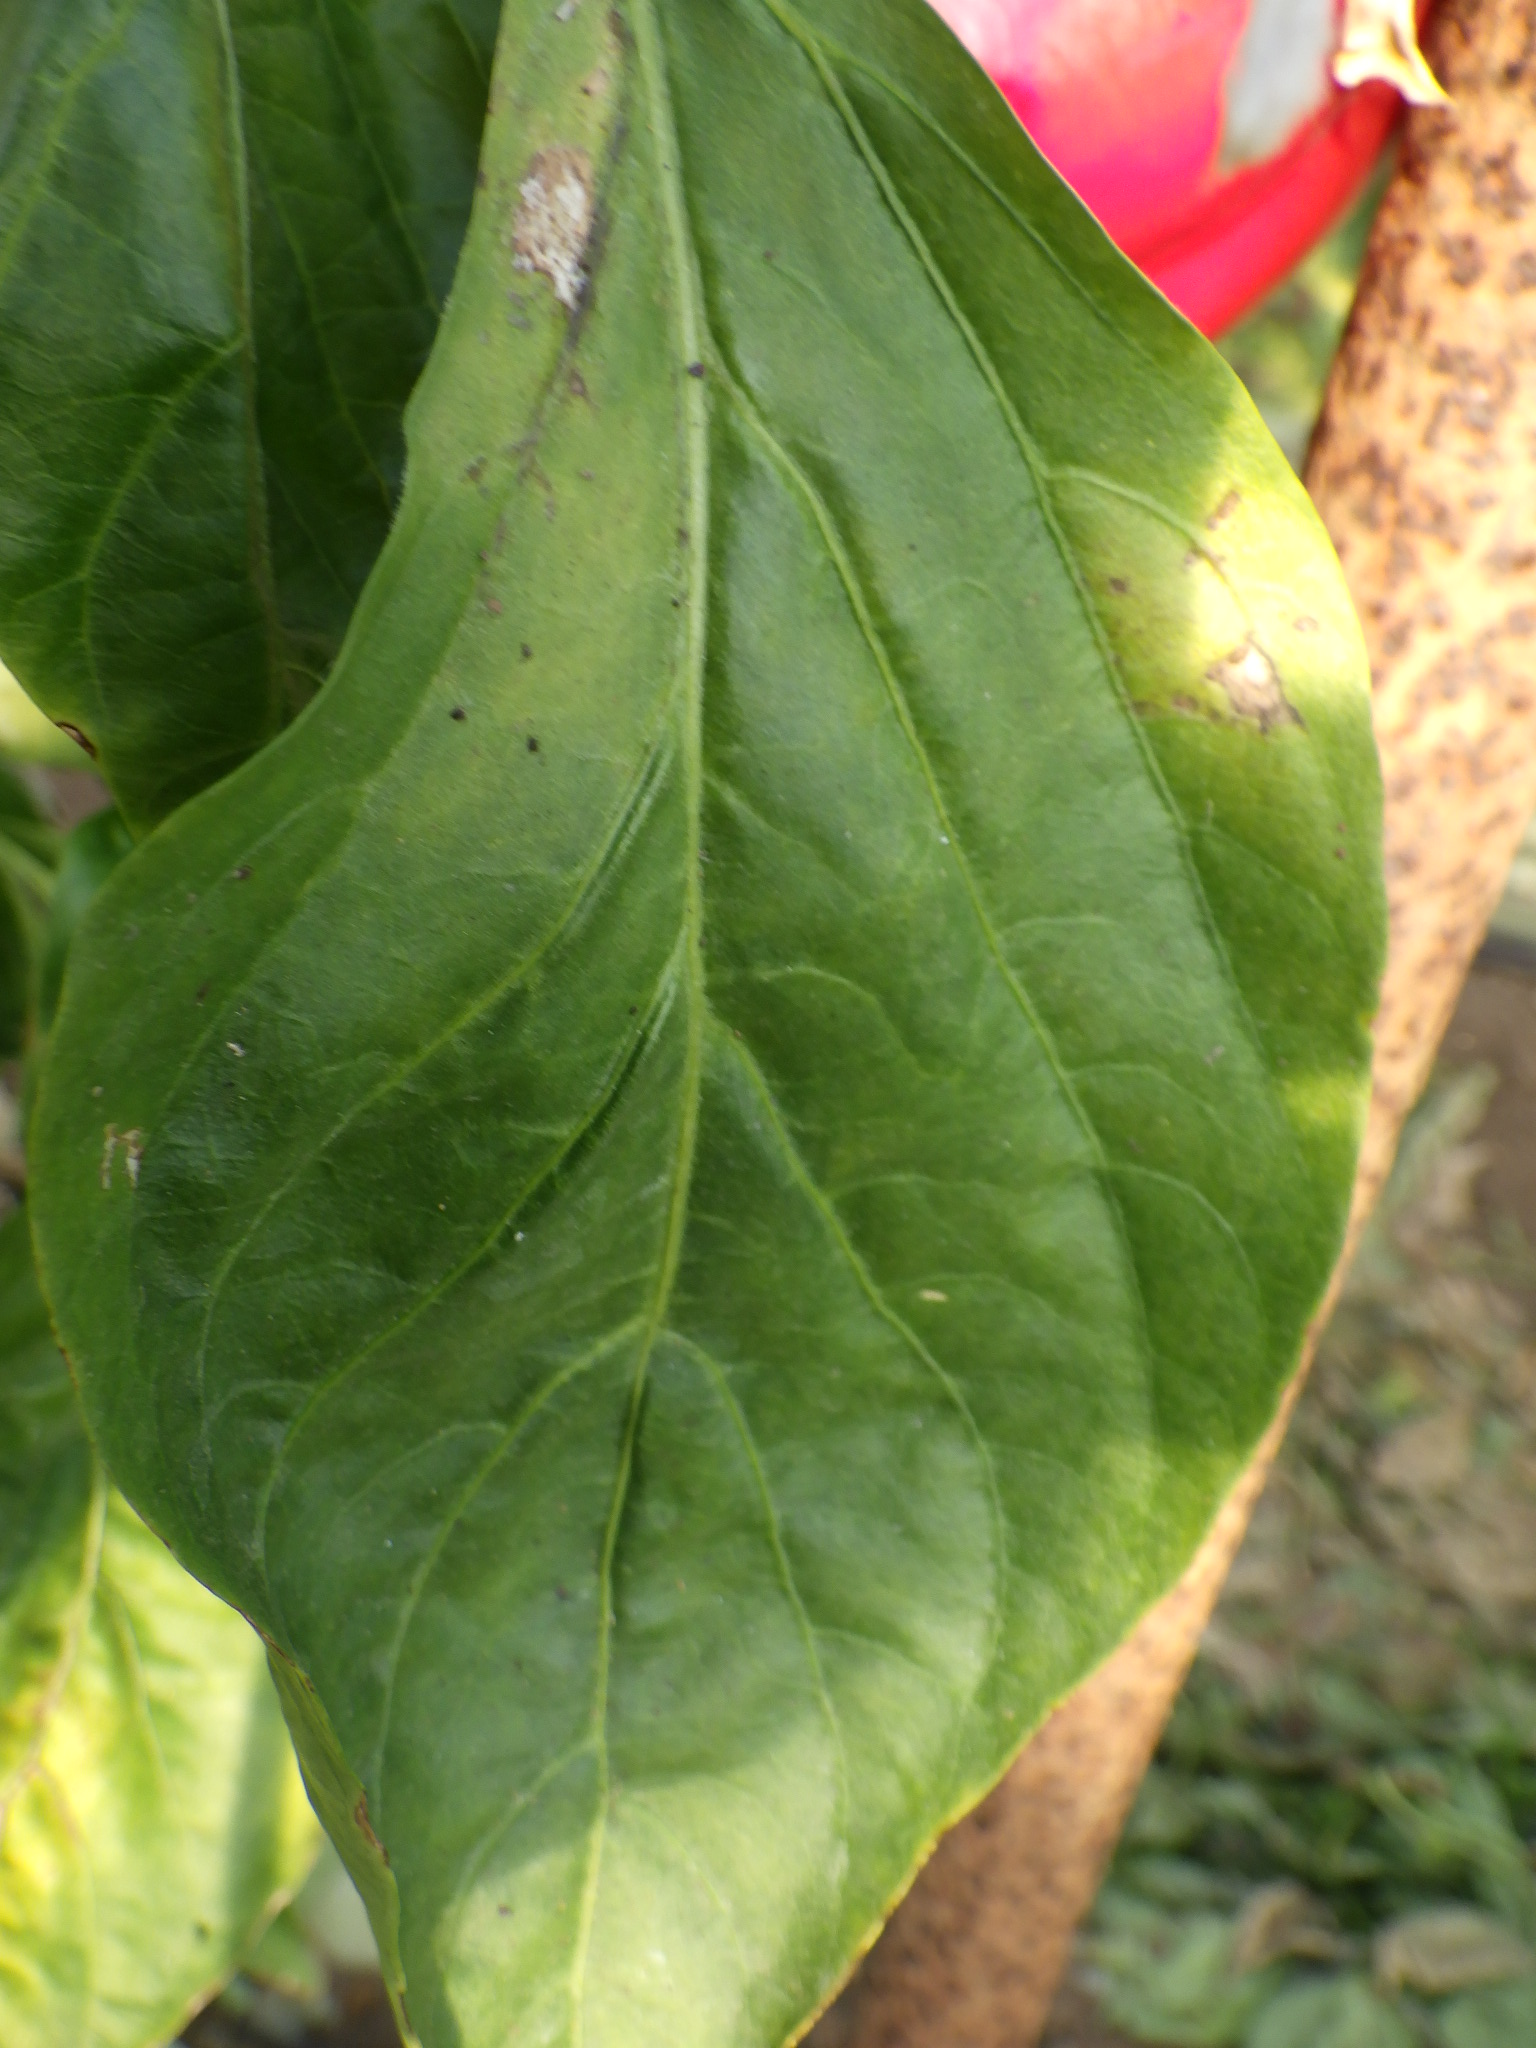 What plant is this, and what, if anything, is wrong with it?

bell pepper, downy mildew
